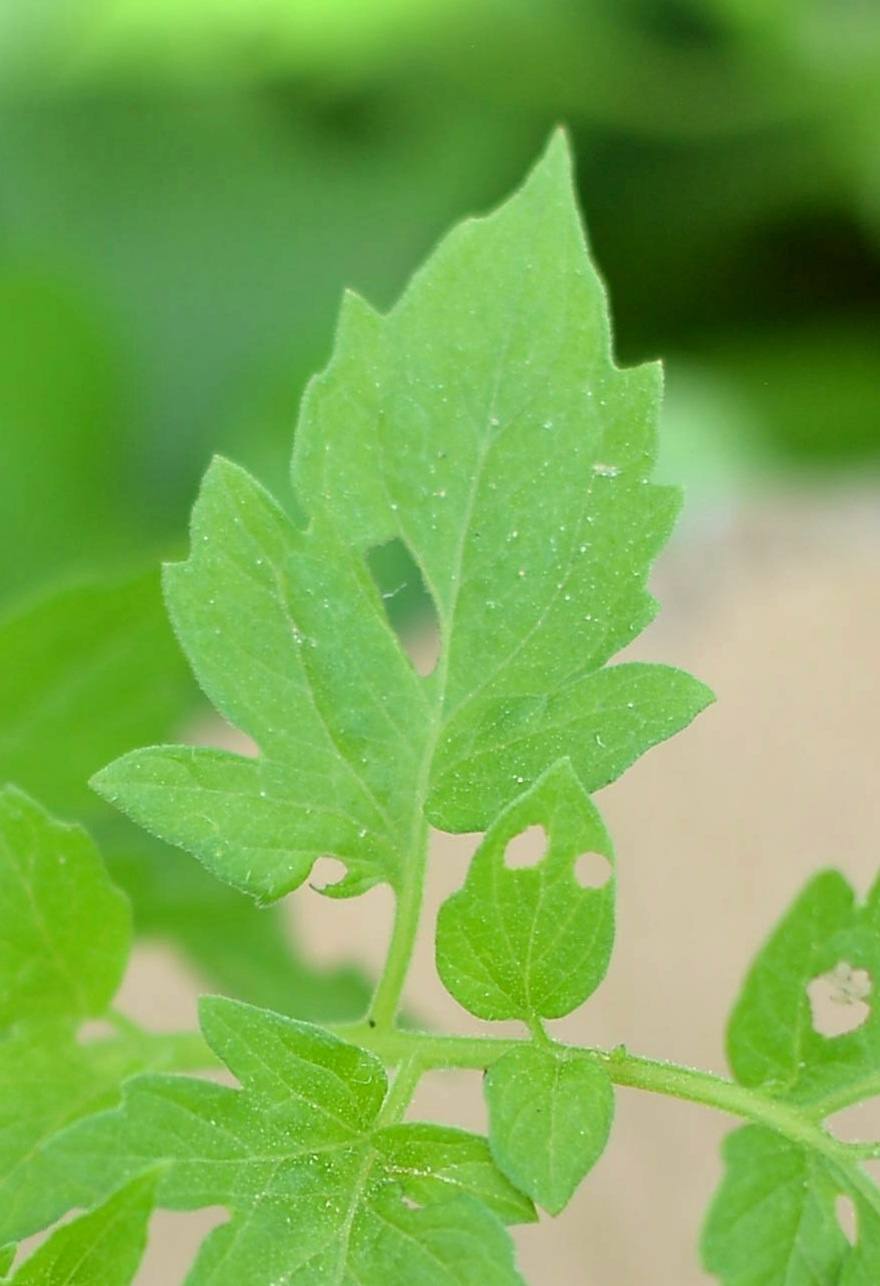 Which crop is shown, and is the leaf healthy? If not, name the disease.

tomato, infected
